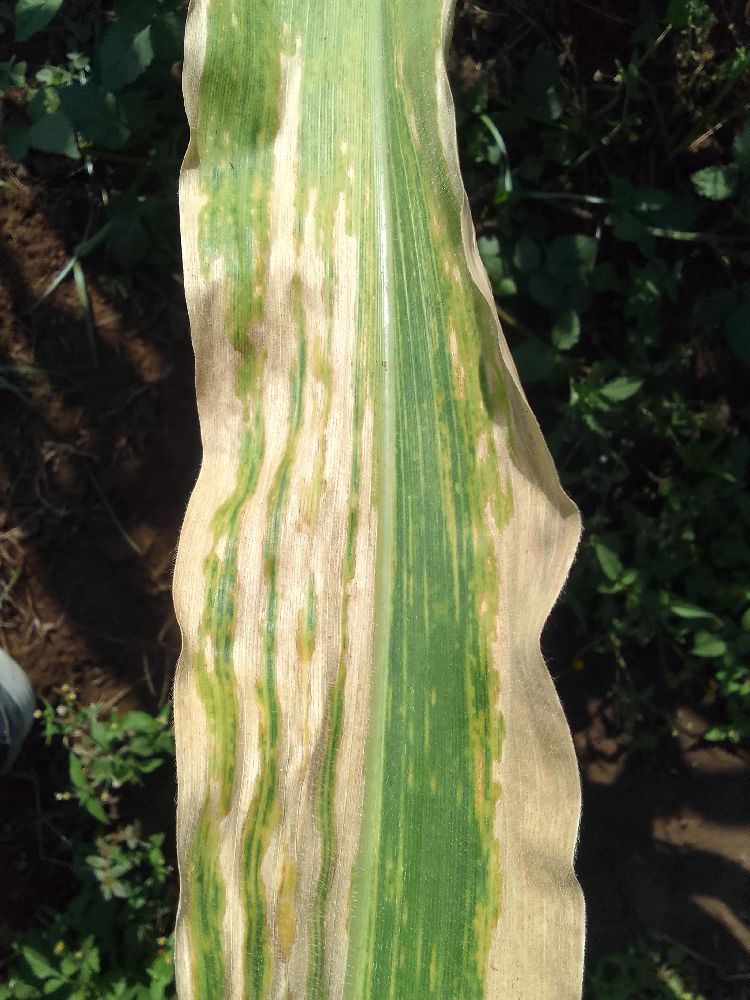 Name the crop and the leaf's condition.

maize, maize lethal necrosis
